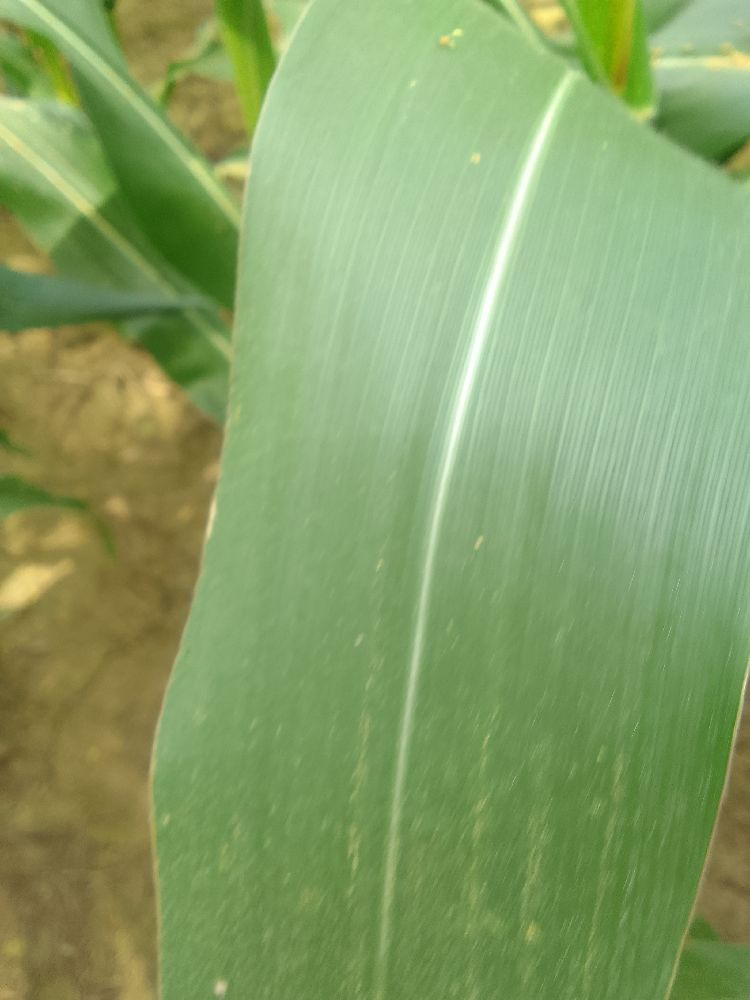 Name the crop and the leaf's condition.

maize, healthy
